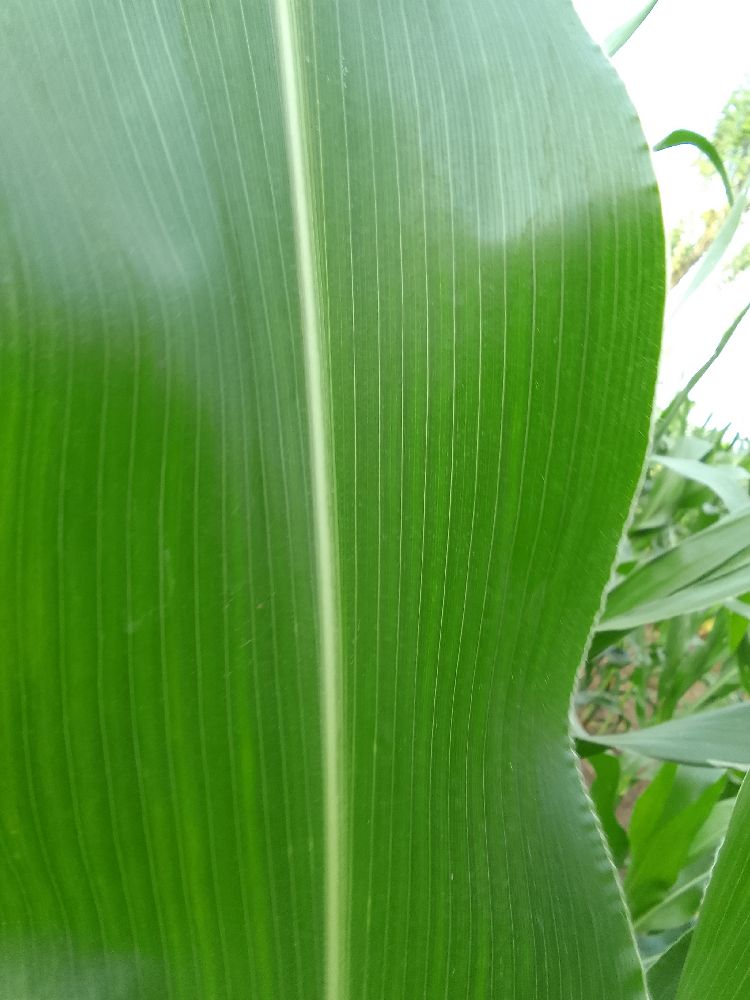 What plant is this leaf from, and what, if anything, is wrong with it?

maize, healthy
